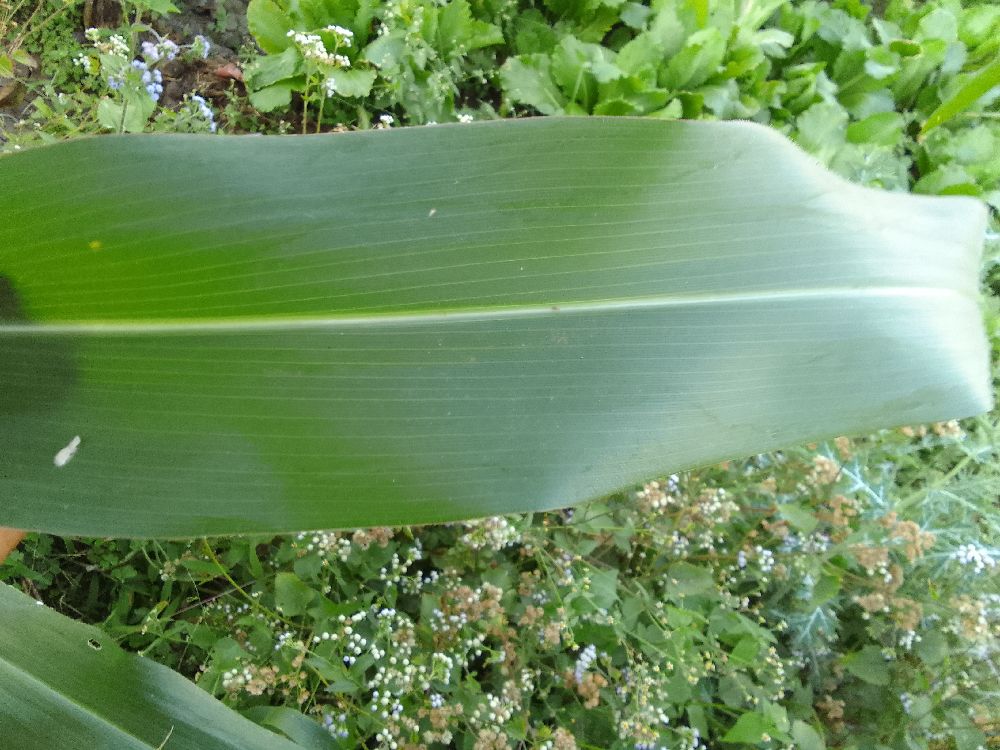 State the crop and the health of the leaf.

maize, healthy
